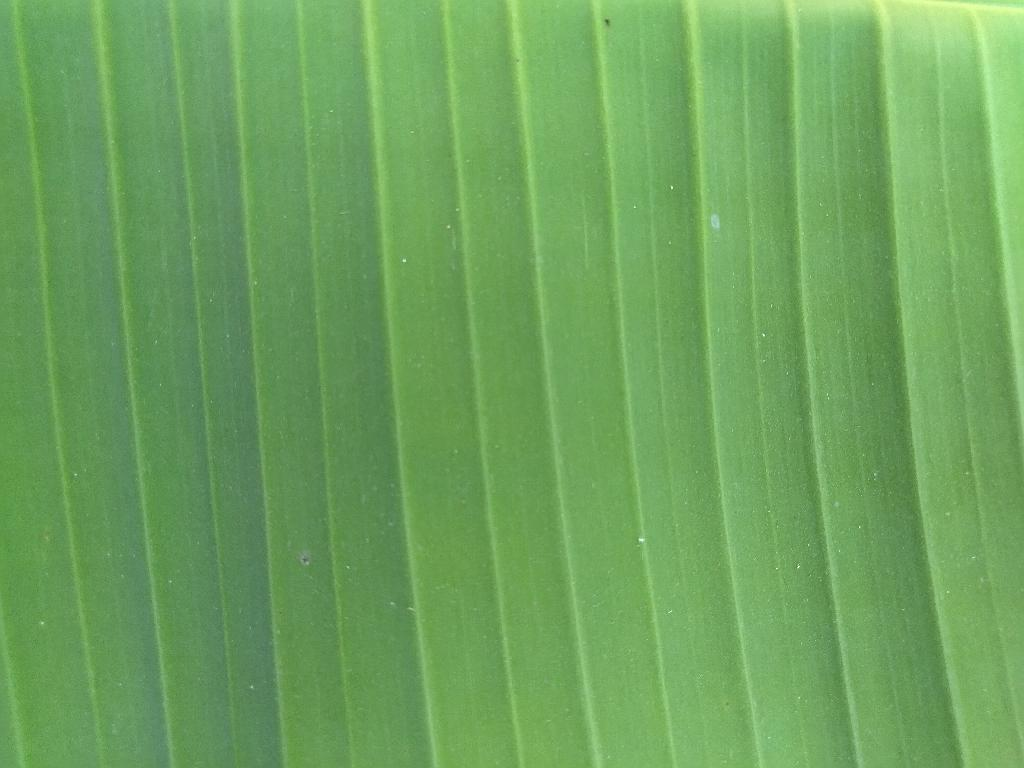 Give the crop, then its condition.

banana, healthy
